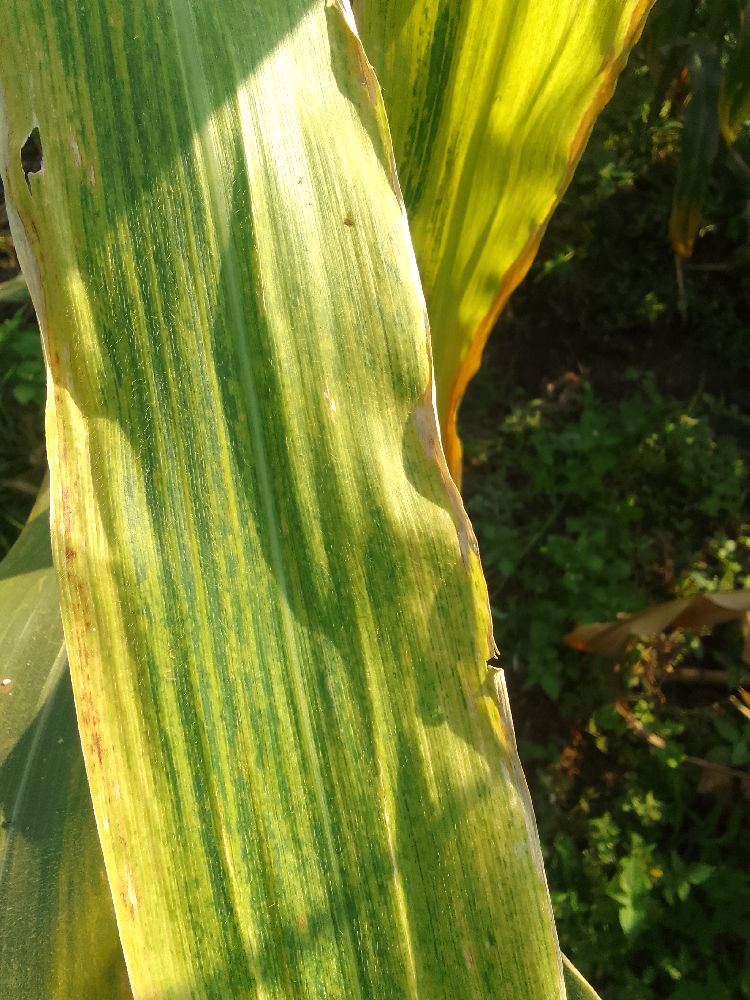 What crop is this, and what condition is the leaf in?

maize, maize lethal necrosis
